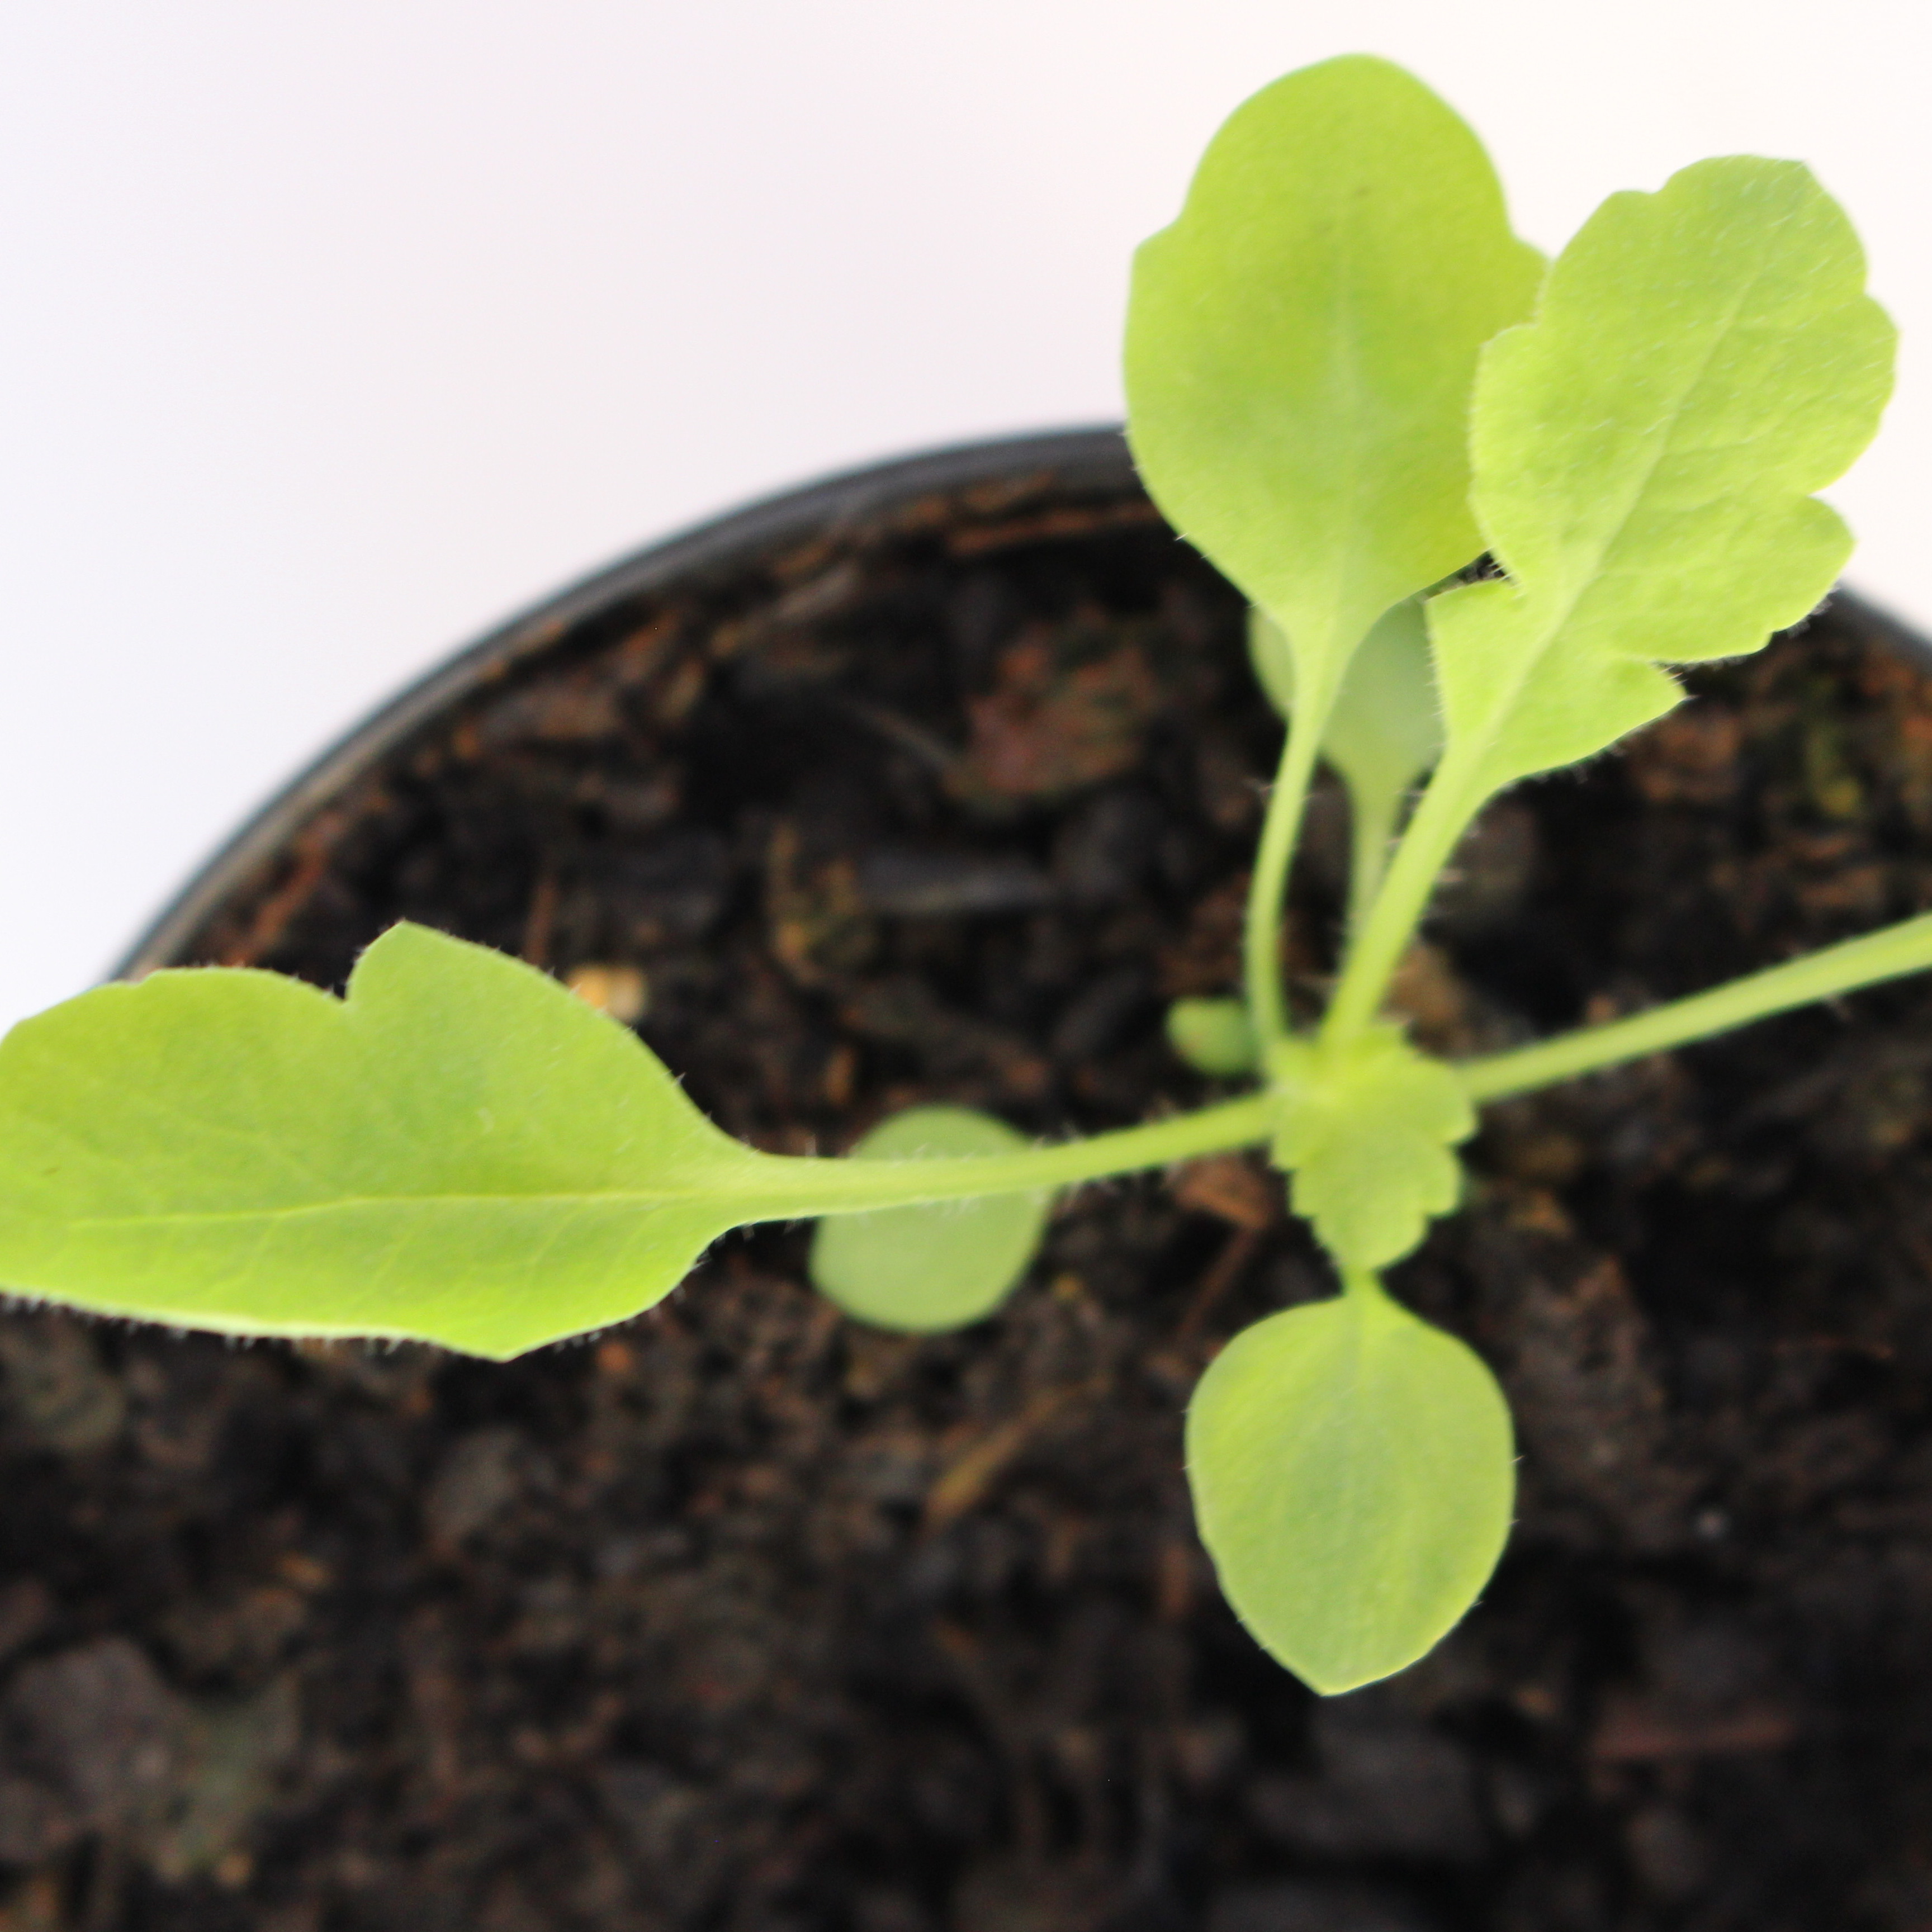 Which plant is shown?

Papaver rhoeas
